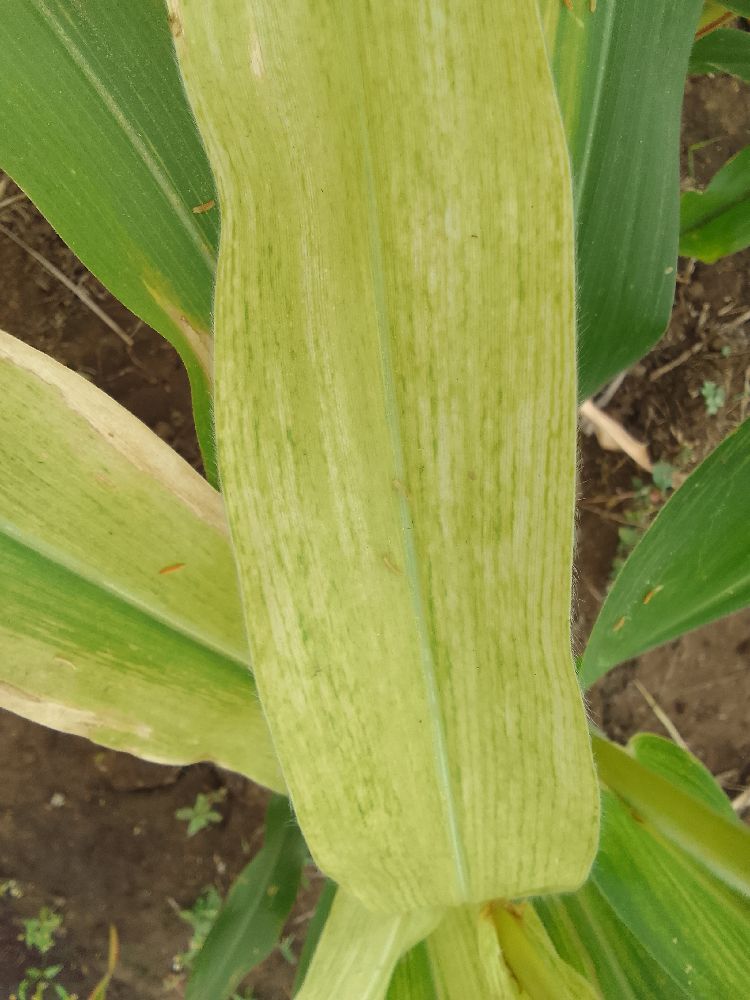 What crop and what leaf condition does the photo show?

maize, maize lethal necrosis
